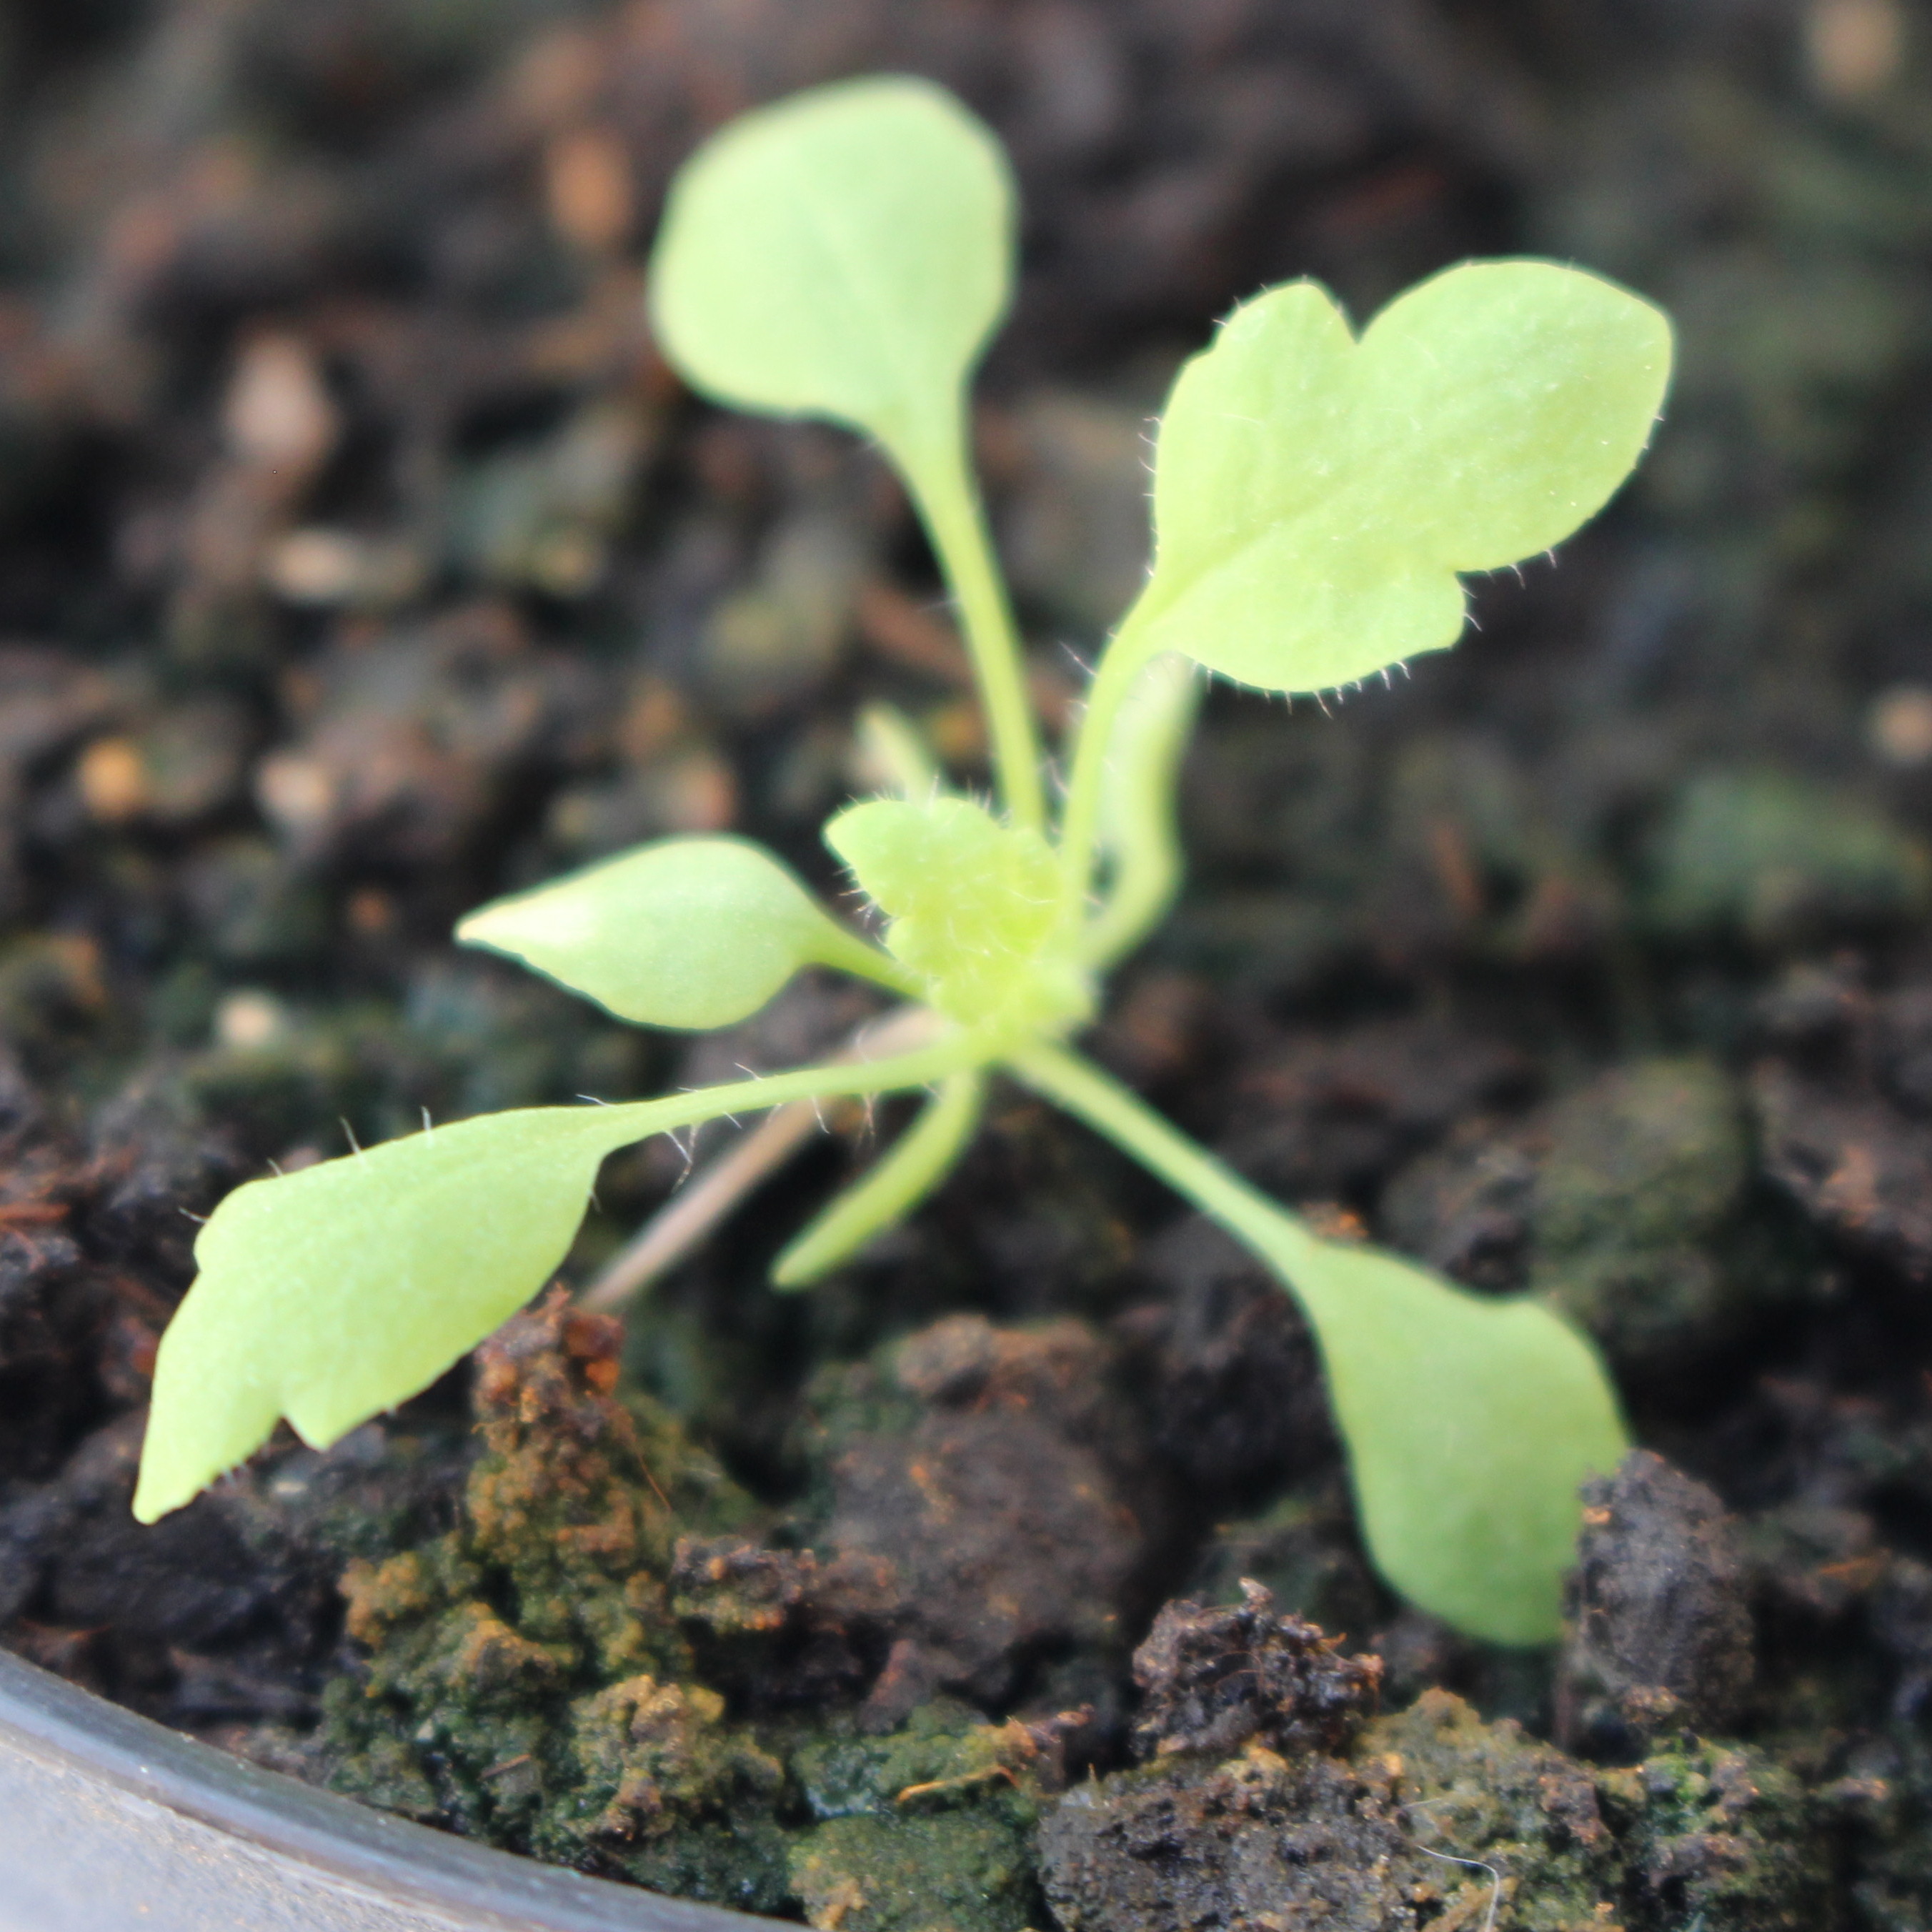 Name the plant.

Papaver rhoeas
